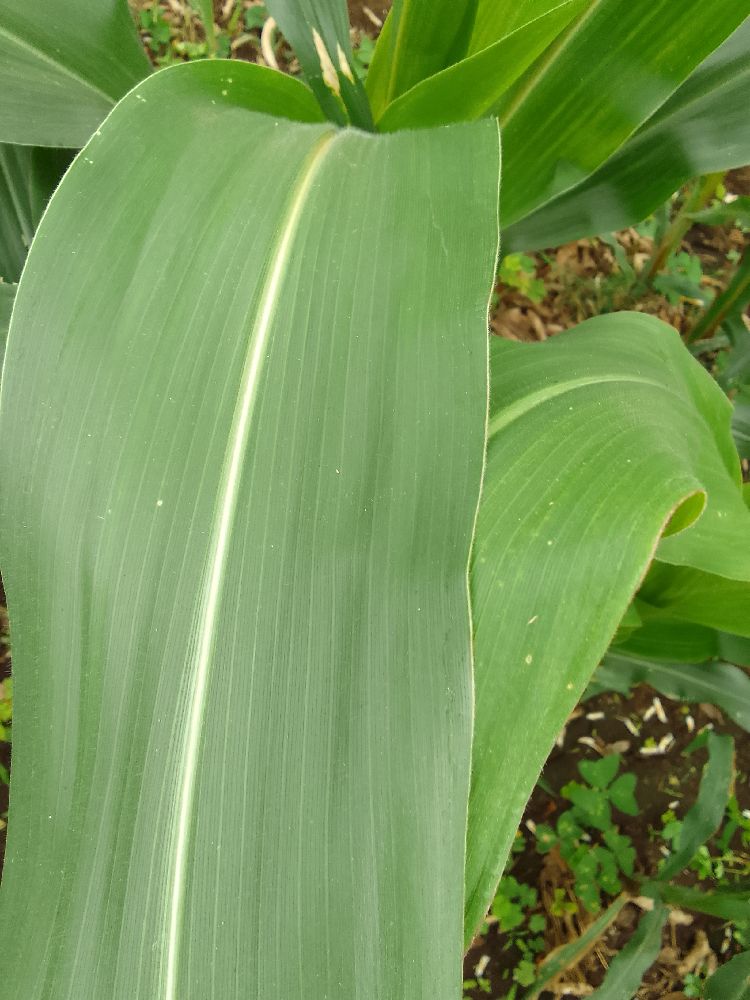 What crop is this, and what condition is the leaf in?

maize, healthy
